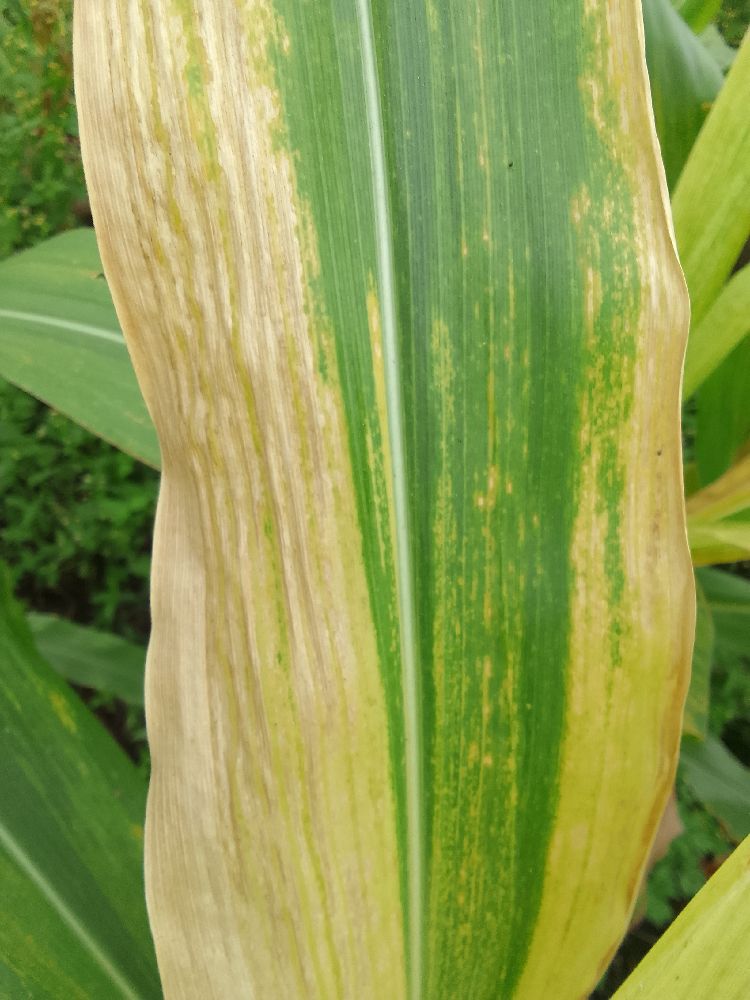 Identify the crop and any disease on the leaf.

maize, maize lethal necrosis
